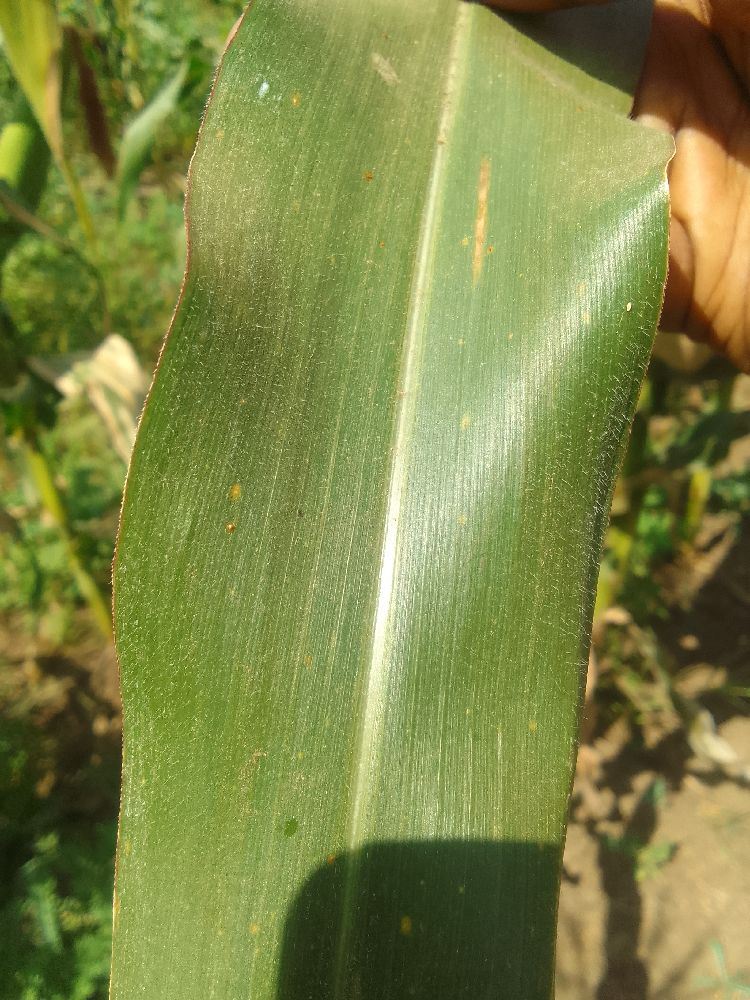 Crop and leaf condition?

maize, healthy
